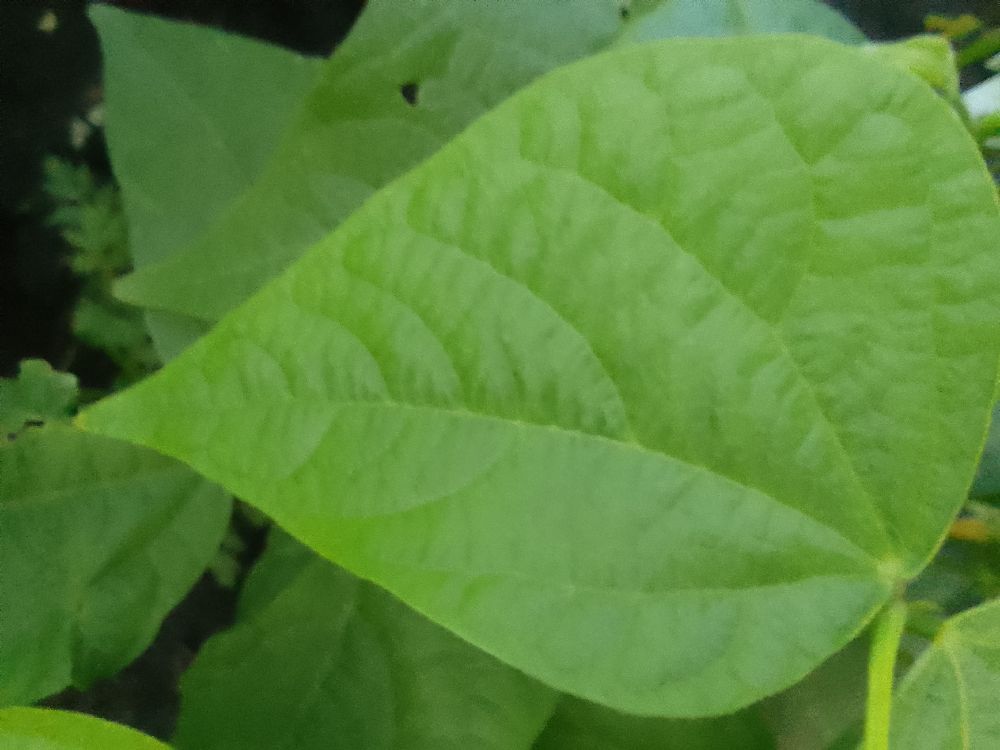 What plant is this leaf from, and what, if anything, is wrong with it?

common bean, healthy
